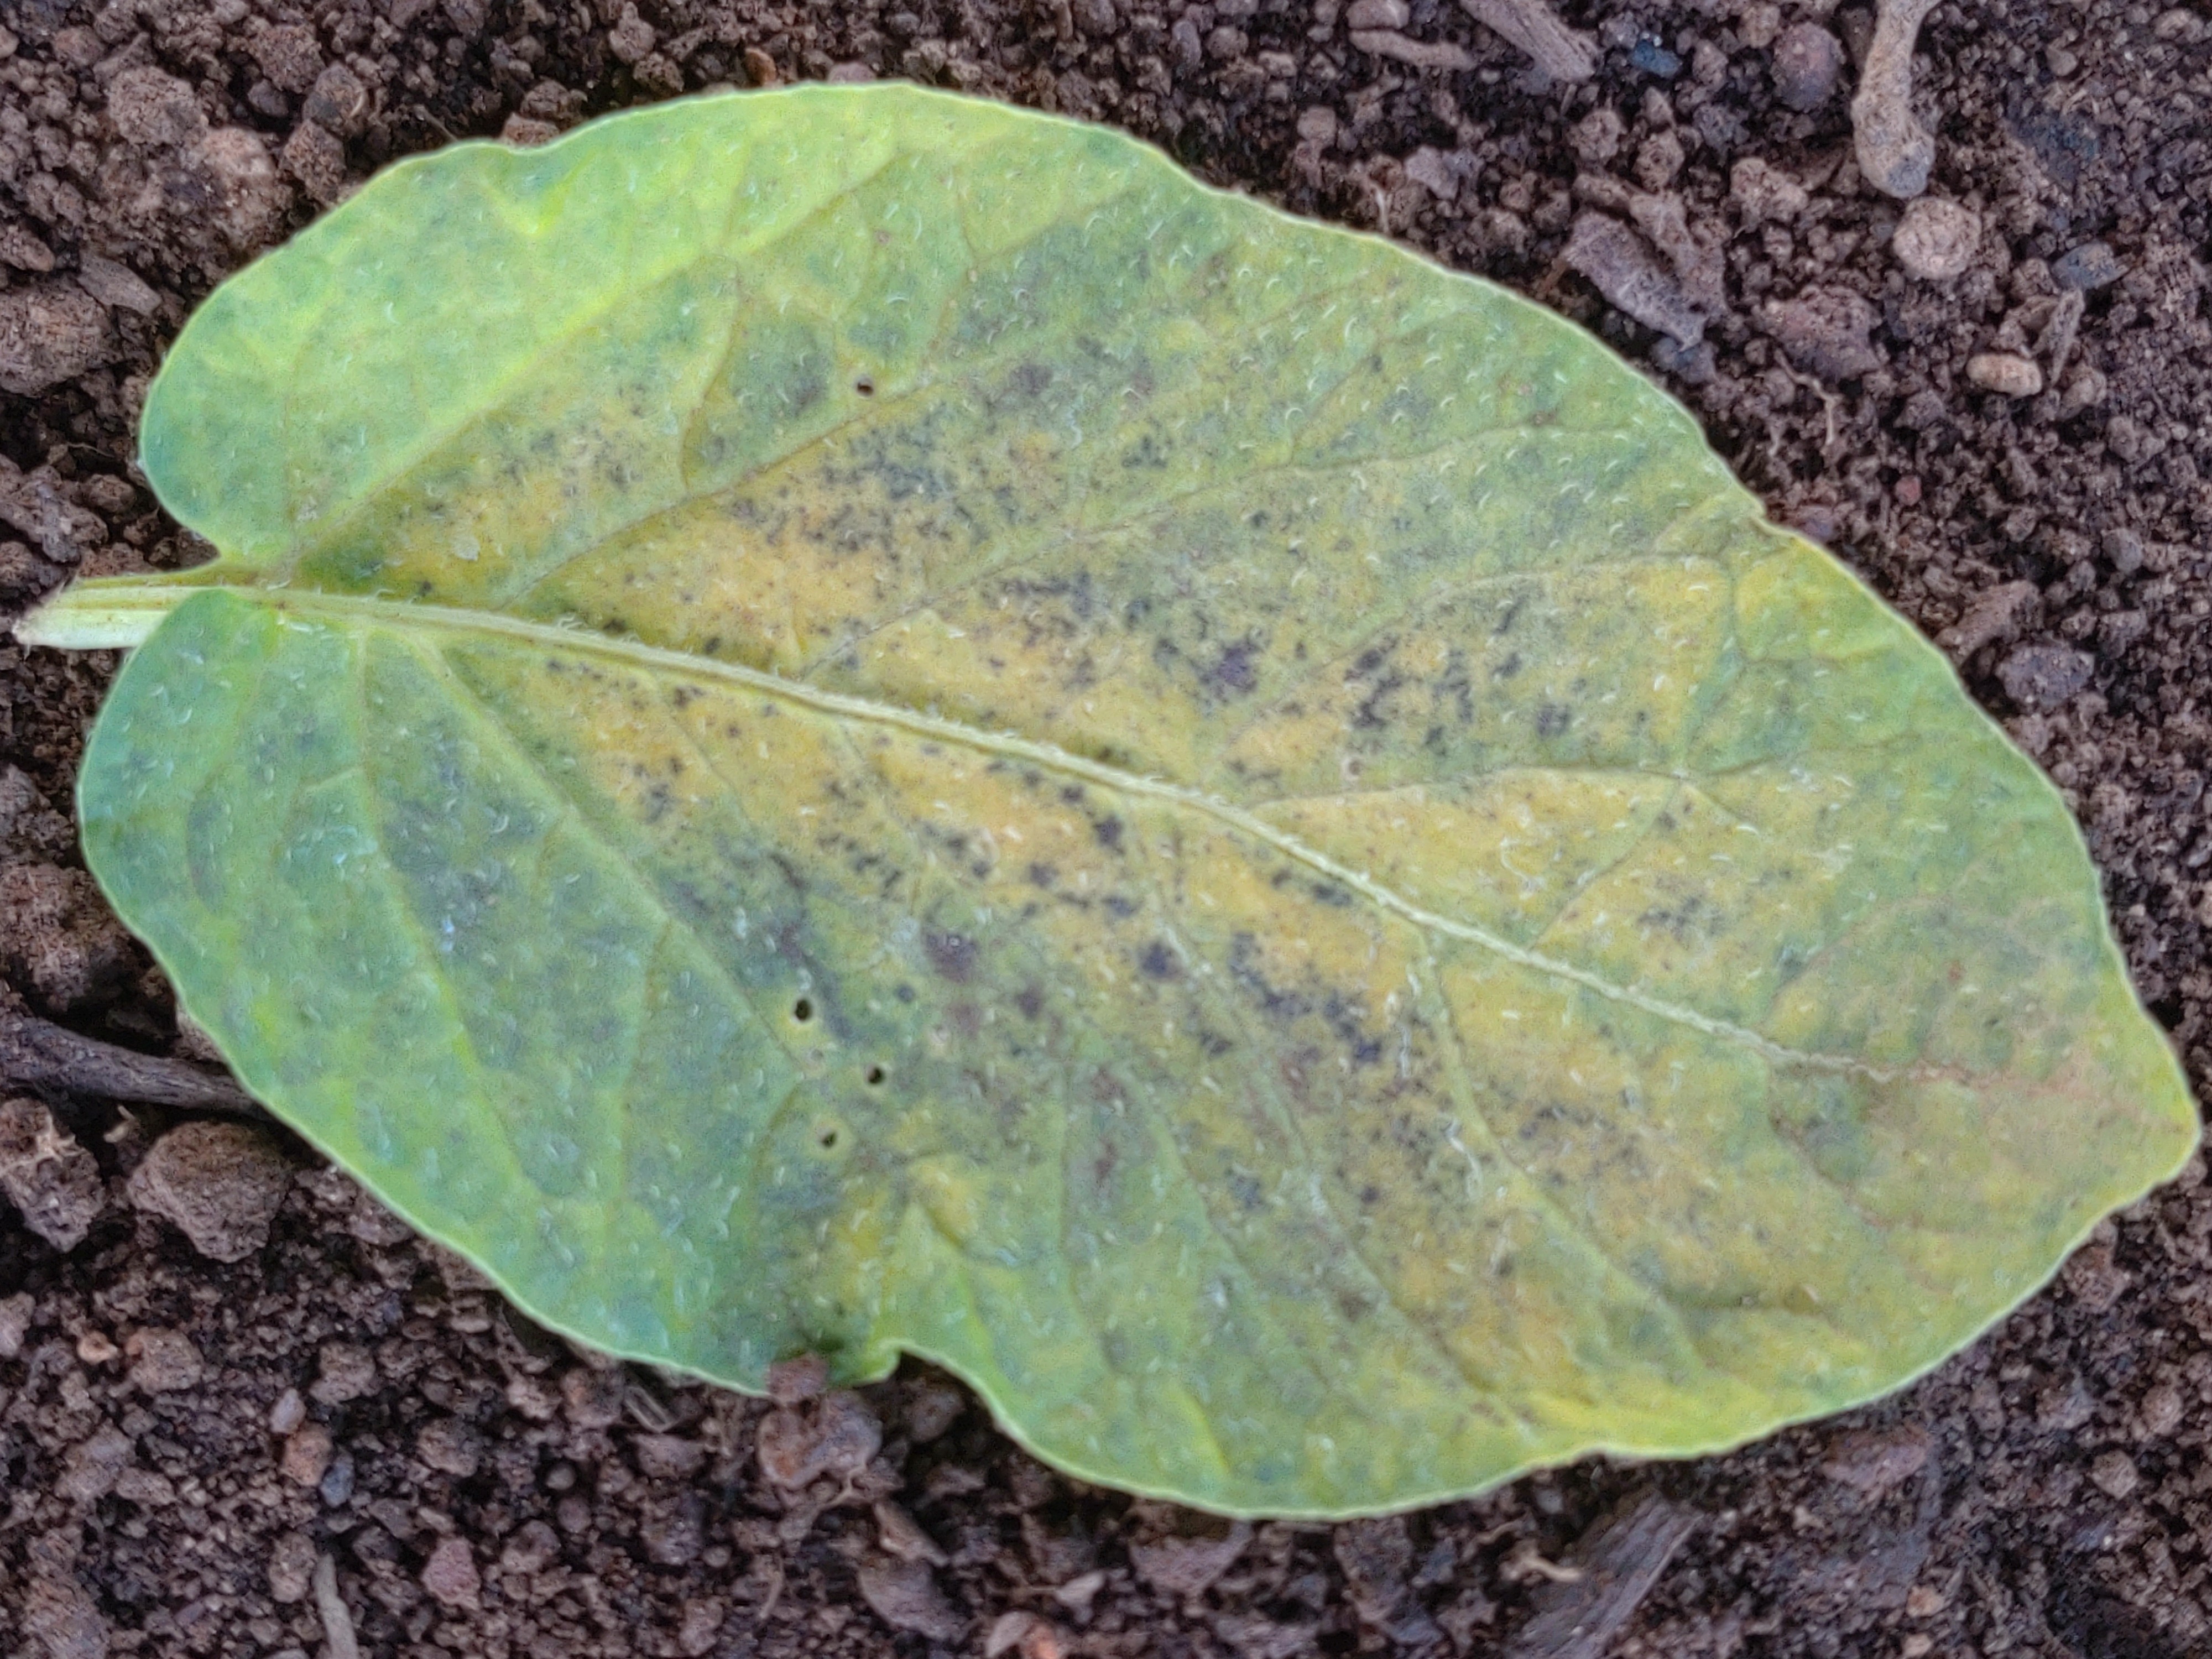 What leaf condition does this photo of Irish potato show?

late blight
